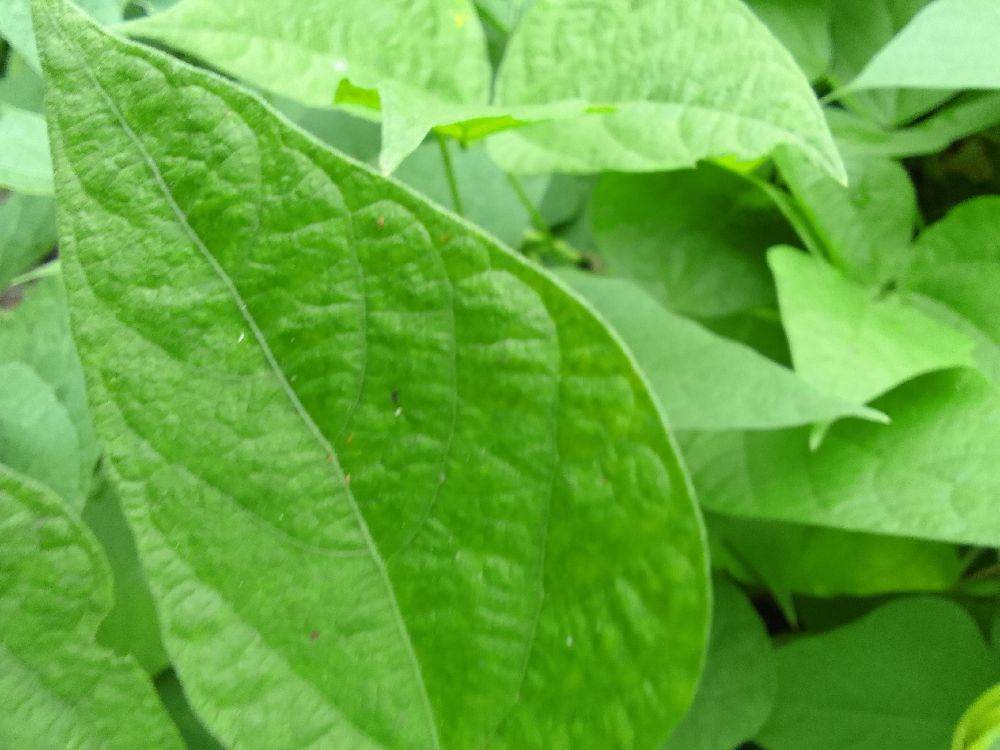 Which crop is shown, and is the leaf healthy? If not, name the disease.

common bean, healthy
